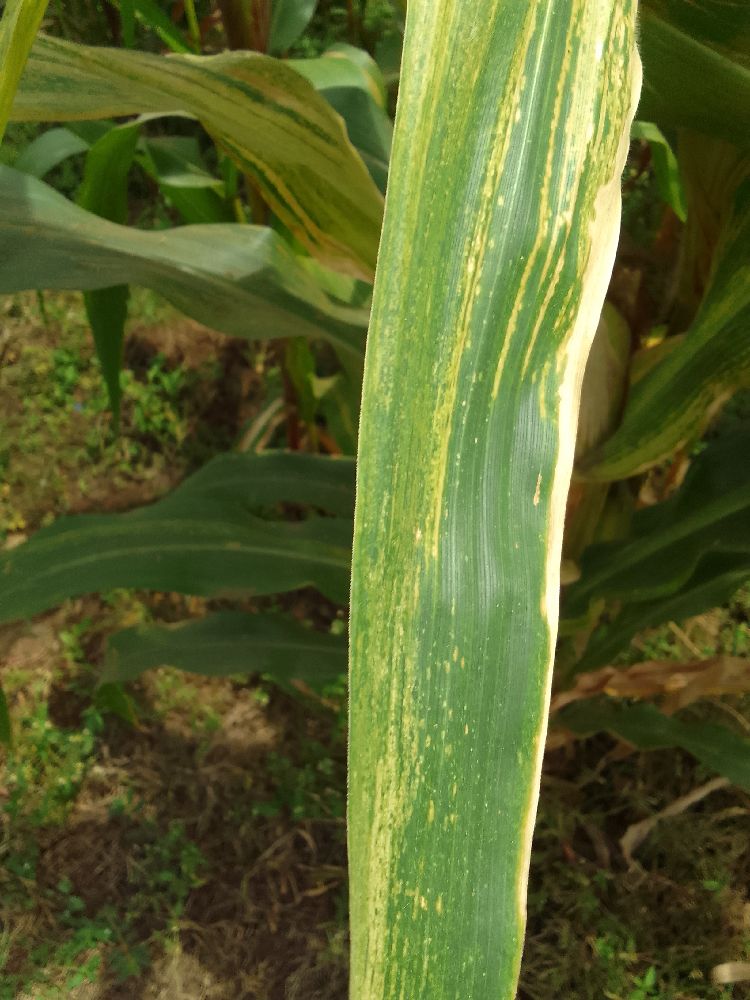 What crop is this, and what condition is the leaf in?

maize, maize lethal necrosis
